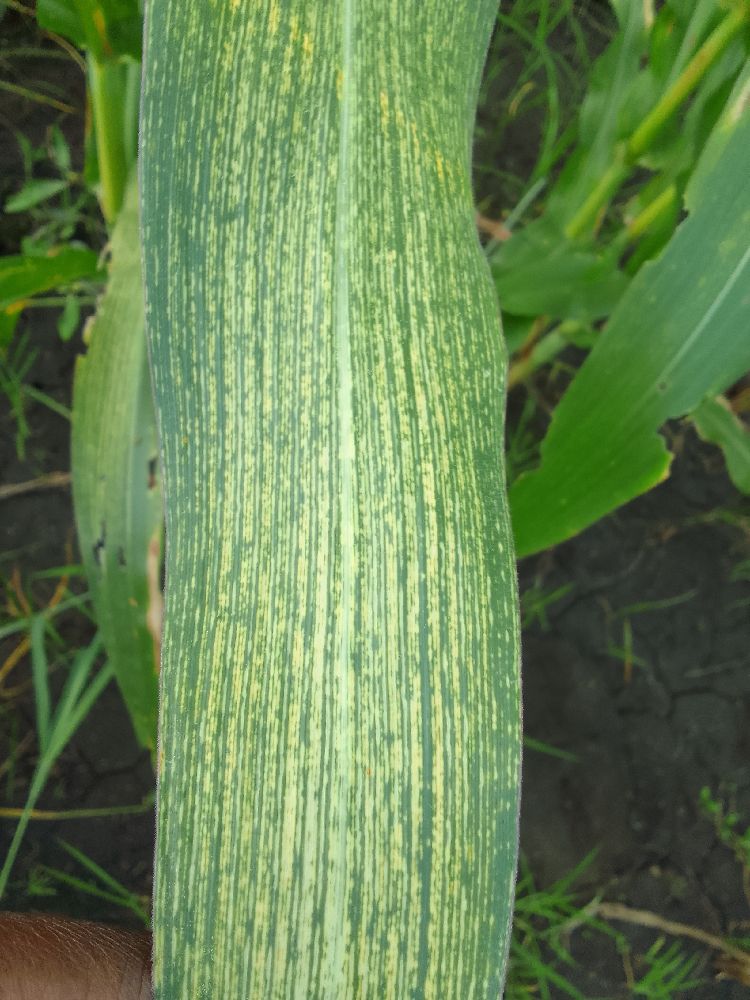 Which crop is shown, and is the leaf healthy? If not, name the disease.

maize, maize streak virus
